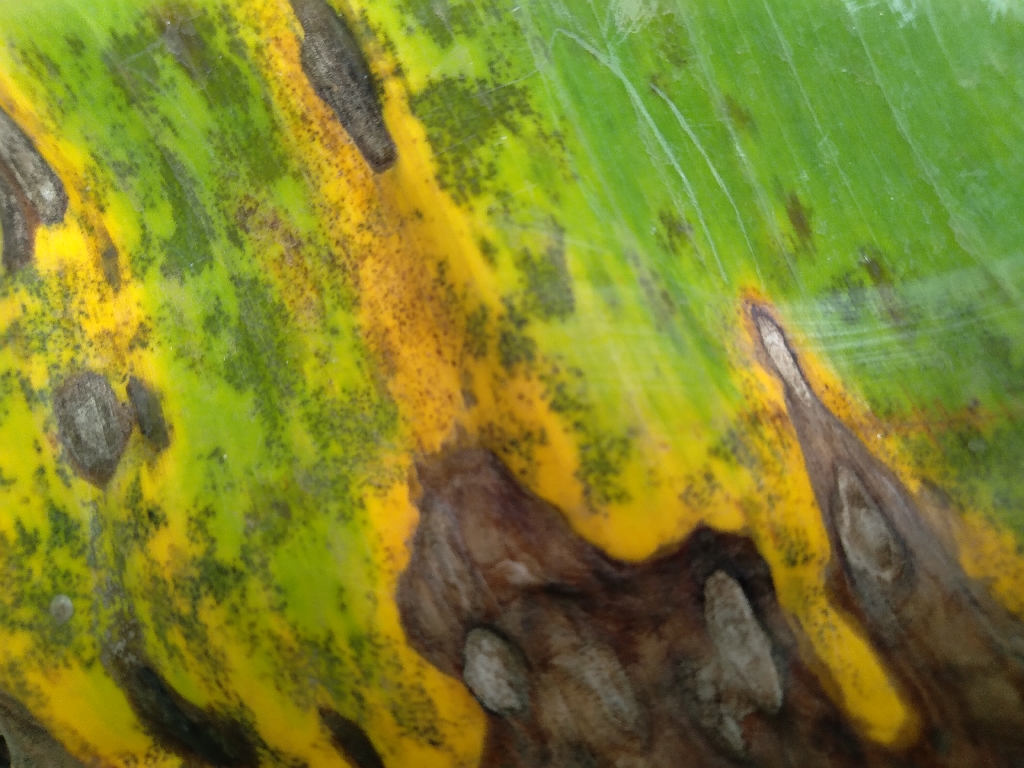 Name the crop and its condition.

banana, black sigatoka
